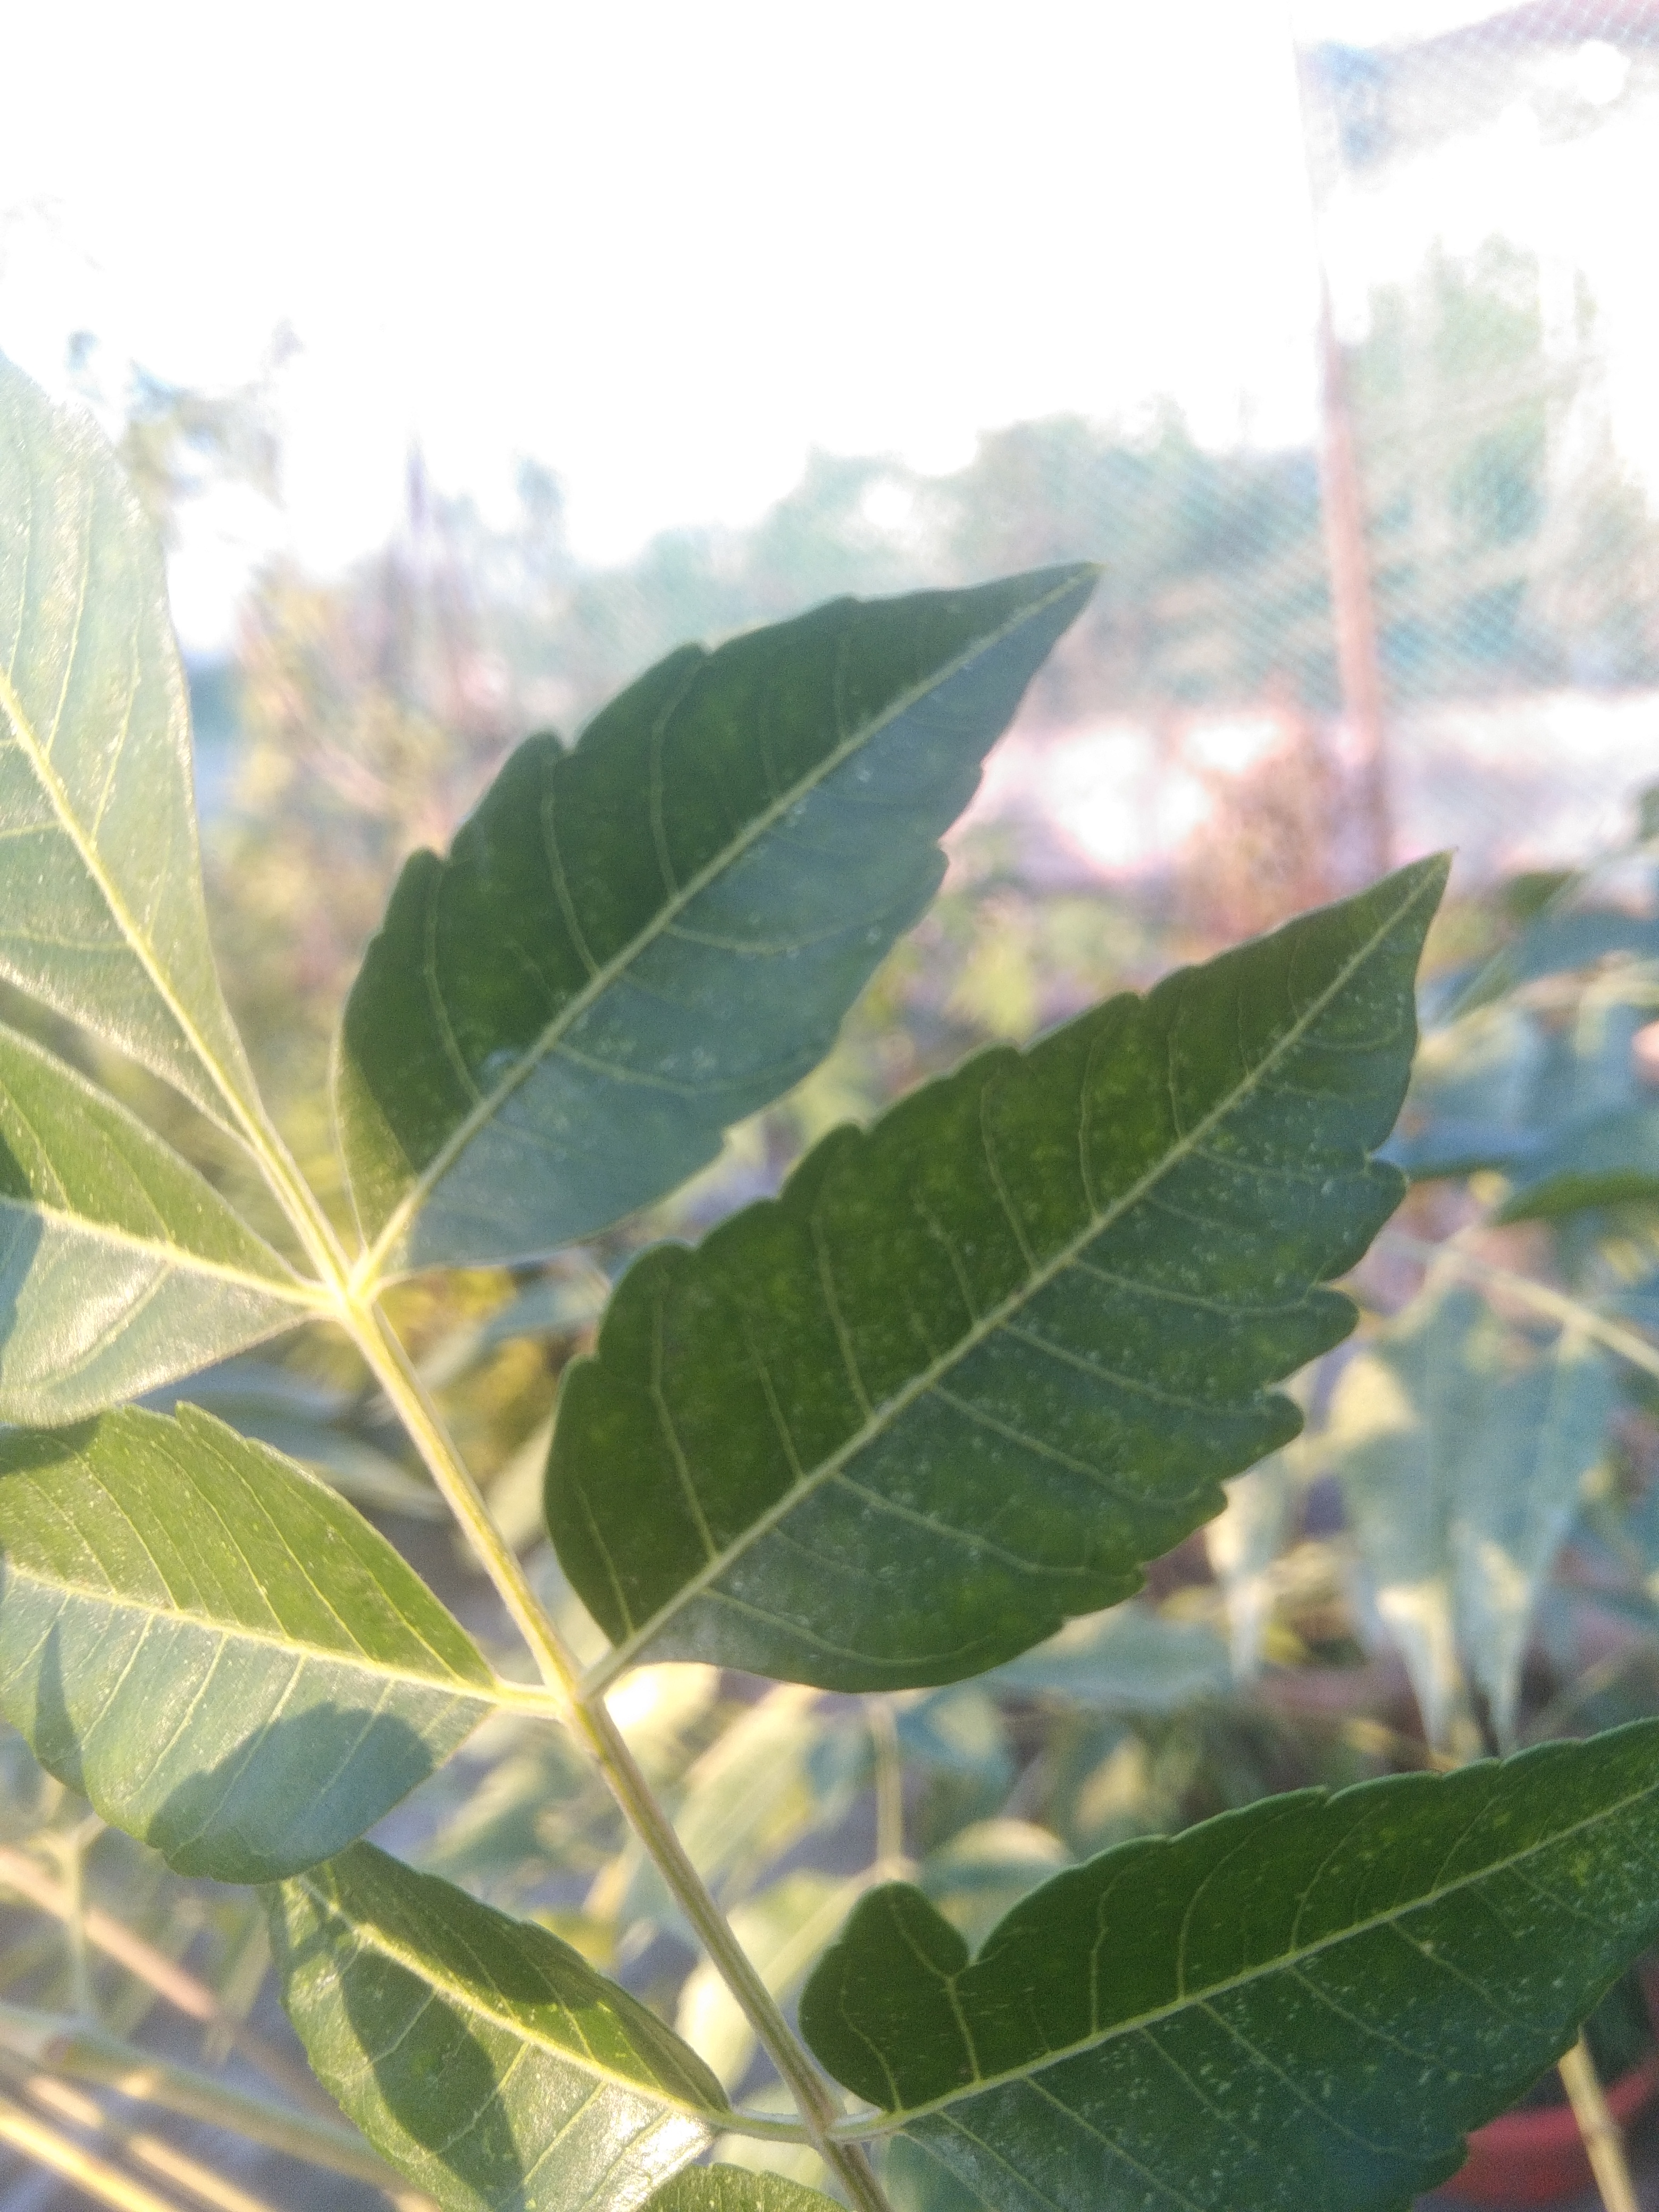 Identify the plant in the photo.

neem
